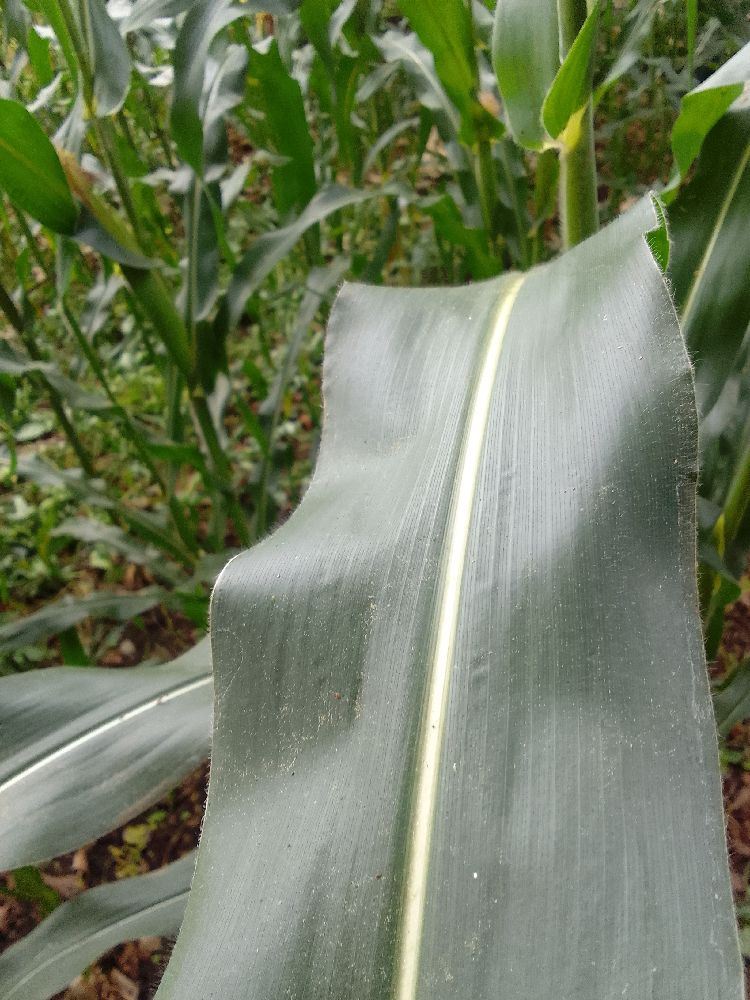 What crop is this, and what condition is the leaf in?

maize, healthy
